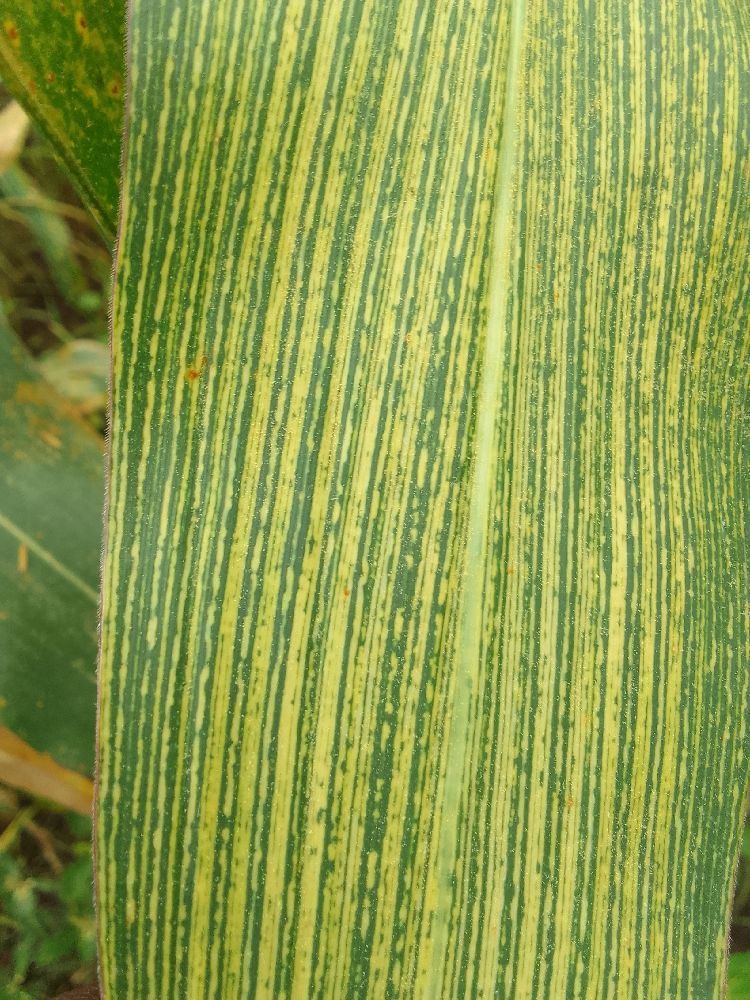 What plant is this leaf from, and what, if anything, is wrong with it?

maize, maize streak virus
